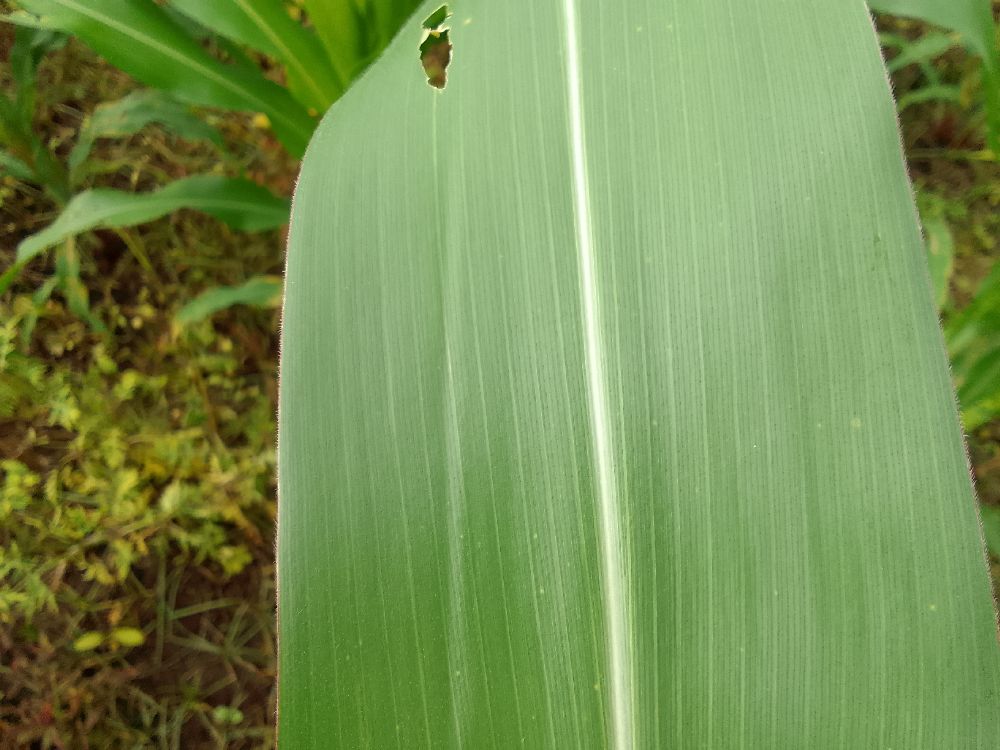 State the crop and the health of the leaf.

maize, healthy
